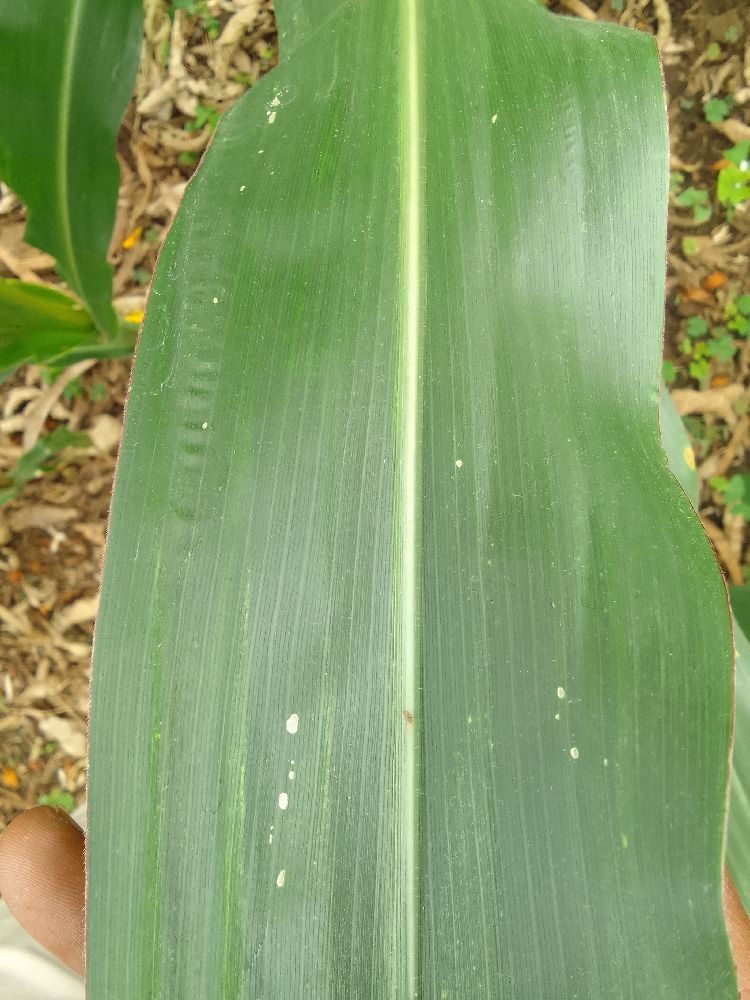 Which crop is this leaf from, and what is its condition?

maize, healthy
